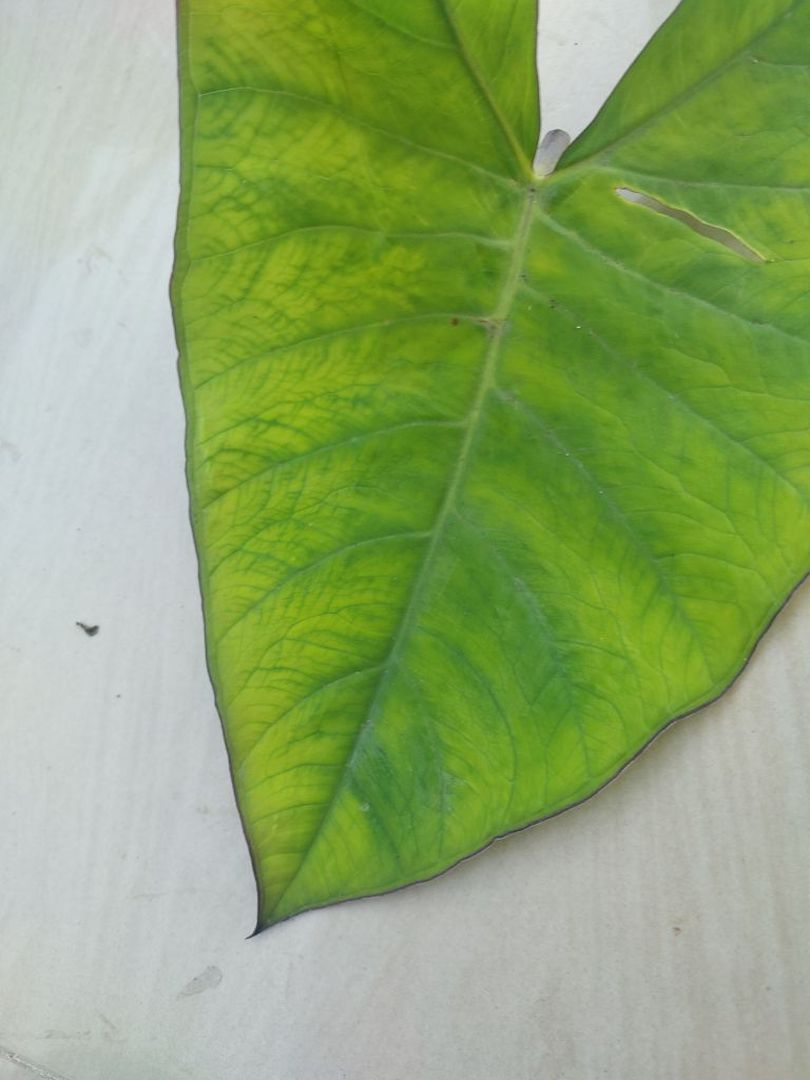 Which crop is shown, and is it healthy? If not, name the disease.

taro, mosaic
